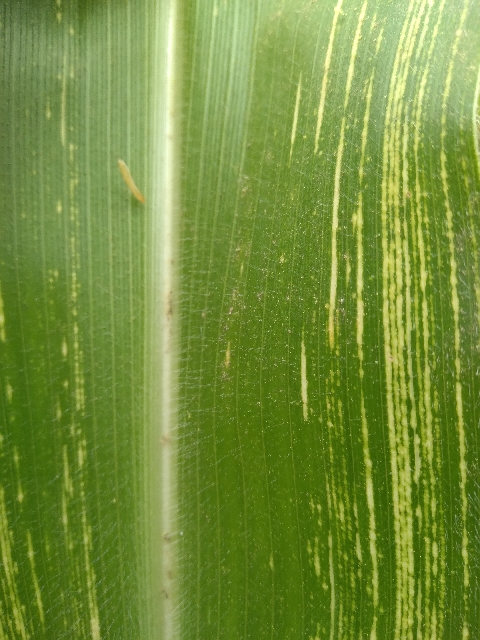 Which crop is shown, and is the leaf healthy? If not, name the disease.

maize, maize streak virus
